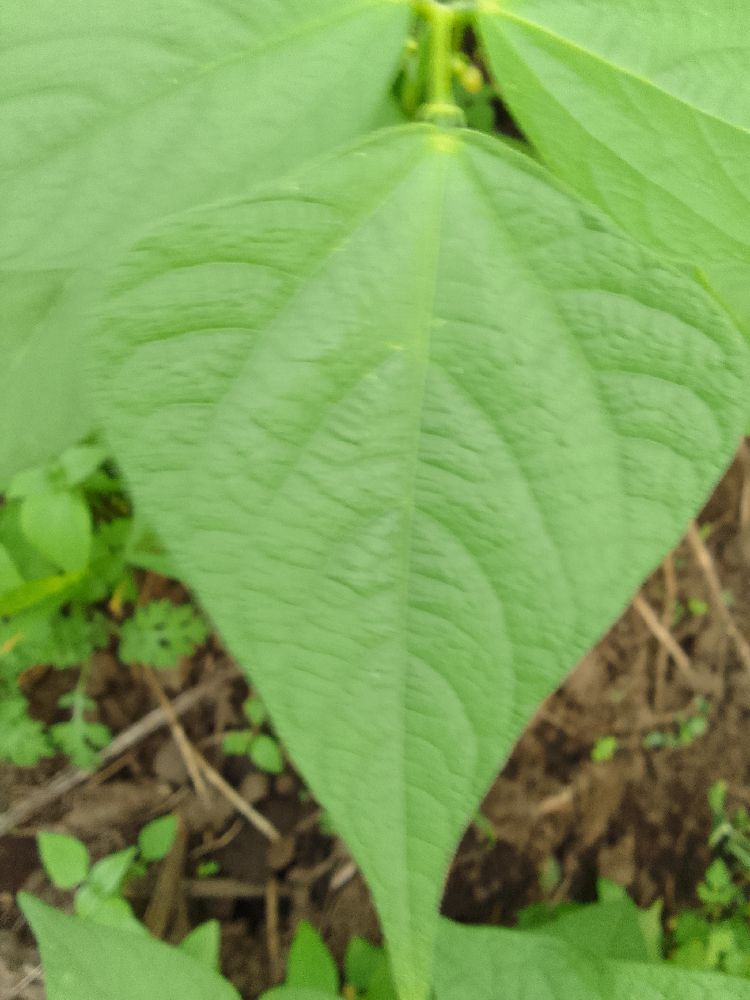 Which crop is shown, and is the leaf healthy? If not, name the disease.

common bean, healthy
